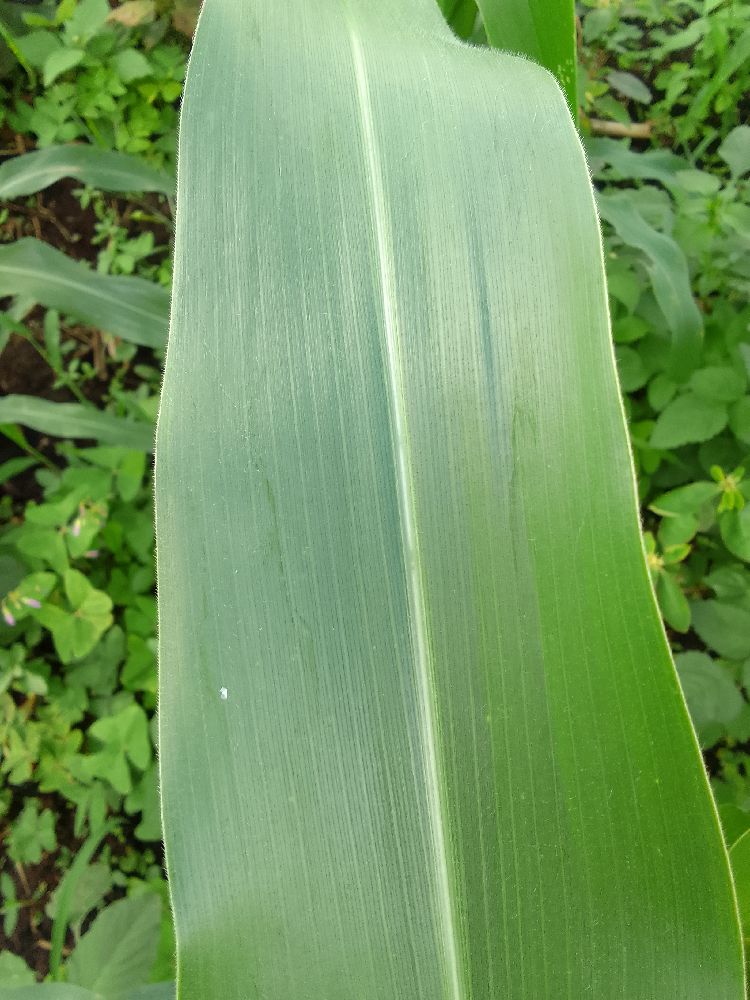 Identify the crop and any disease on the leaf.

maize, healthy
